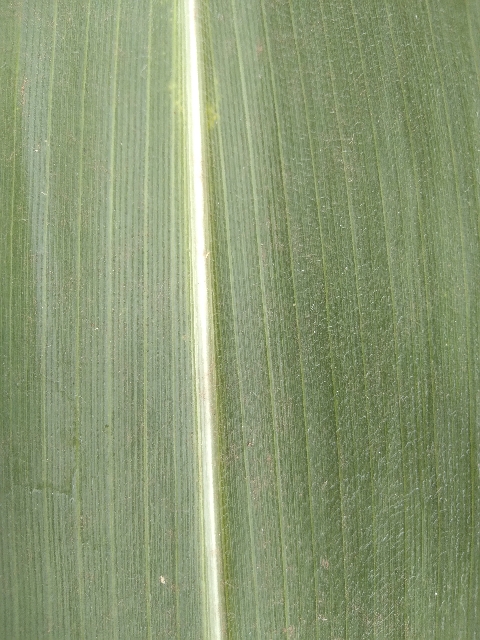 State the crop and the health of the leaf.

maize, healthy
